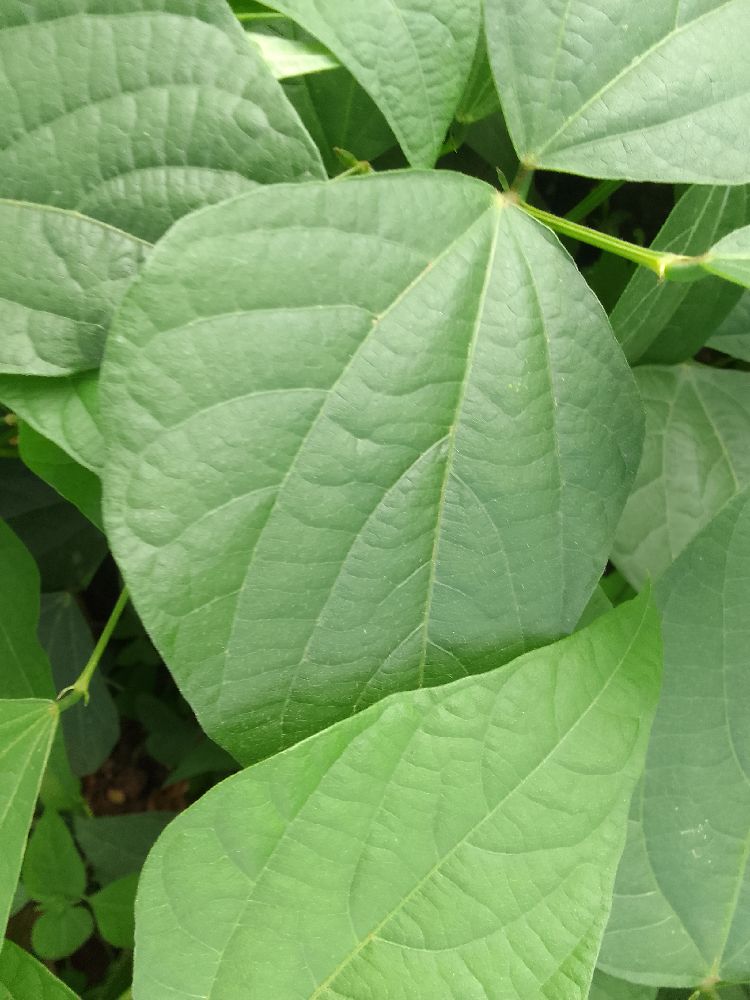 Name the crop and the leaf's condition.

common bean, healthy
